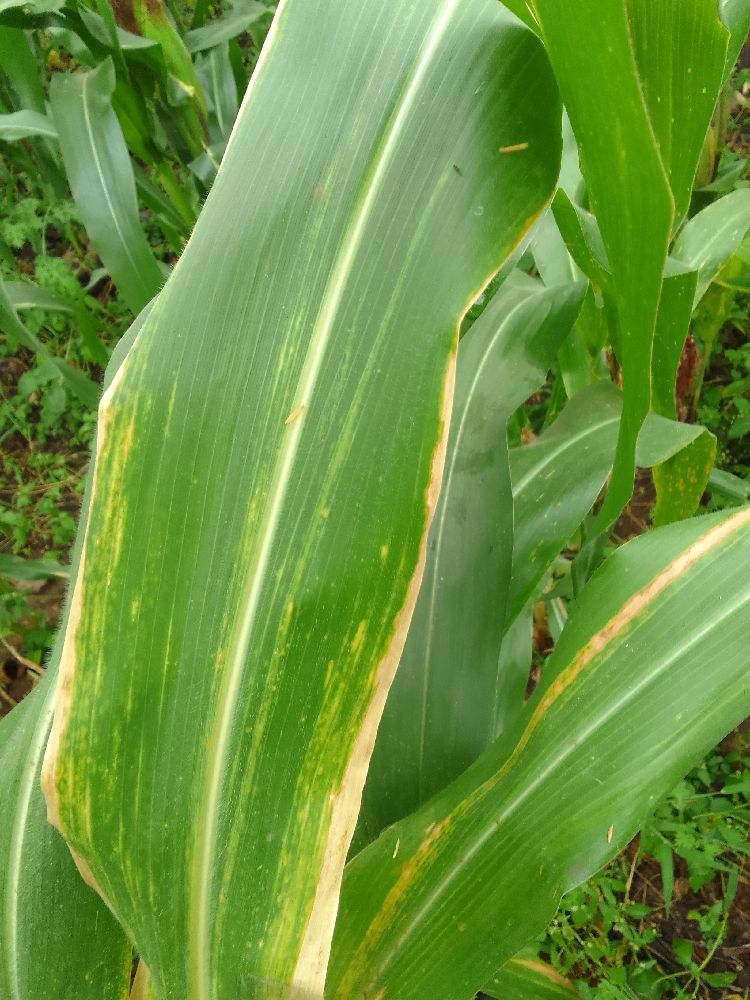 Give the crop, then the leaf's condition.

maize, maize lethal necrosis
